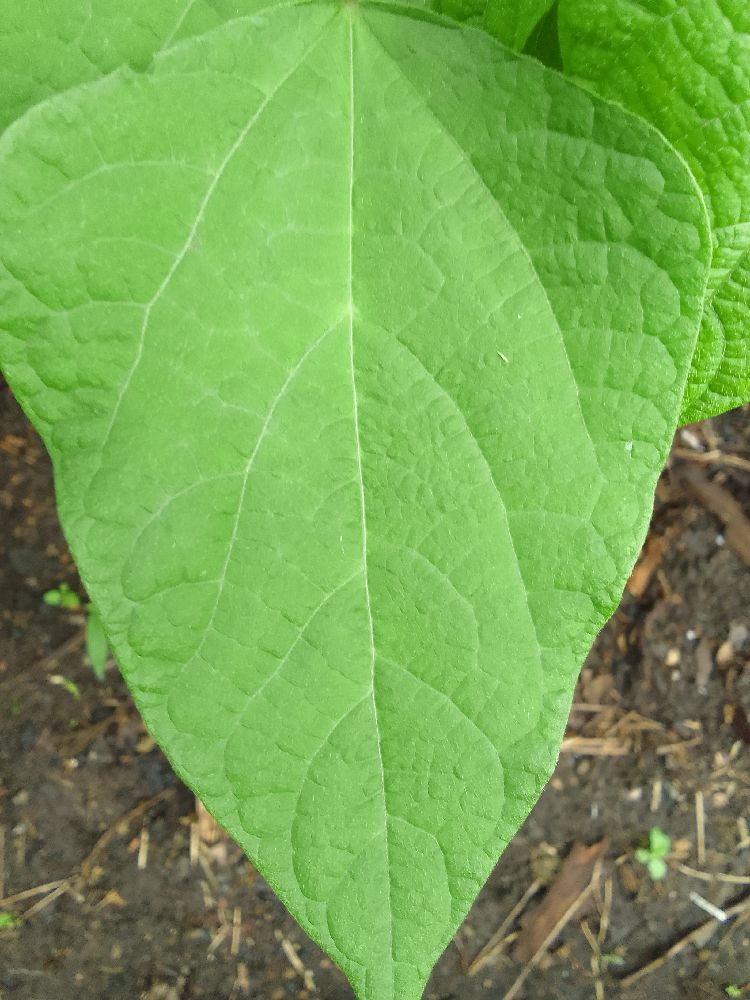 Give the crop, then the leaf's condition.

common bean, healthy
